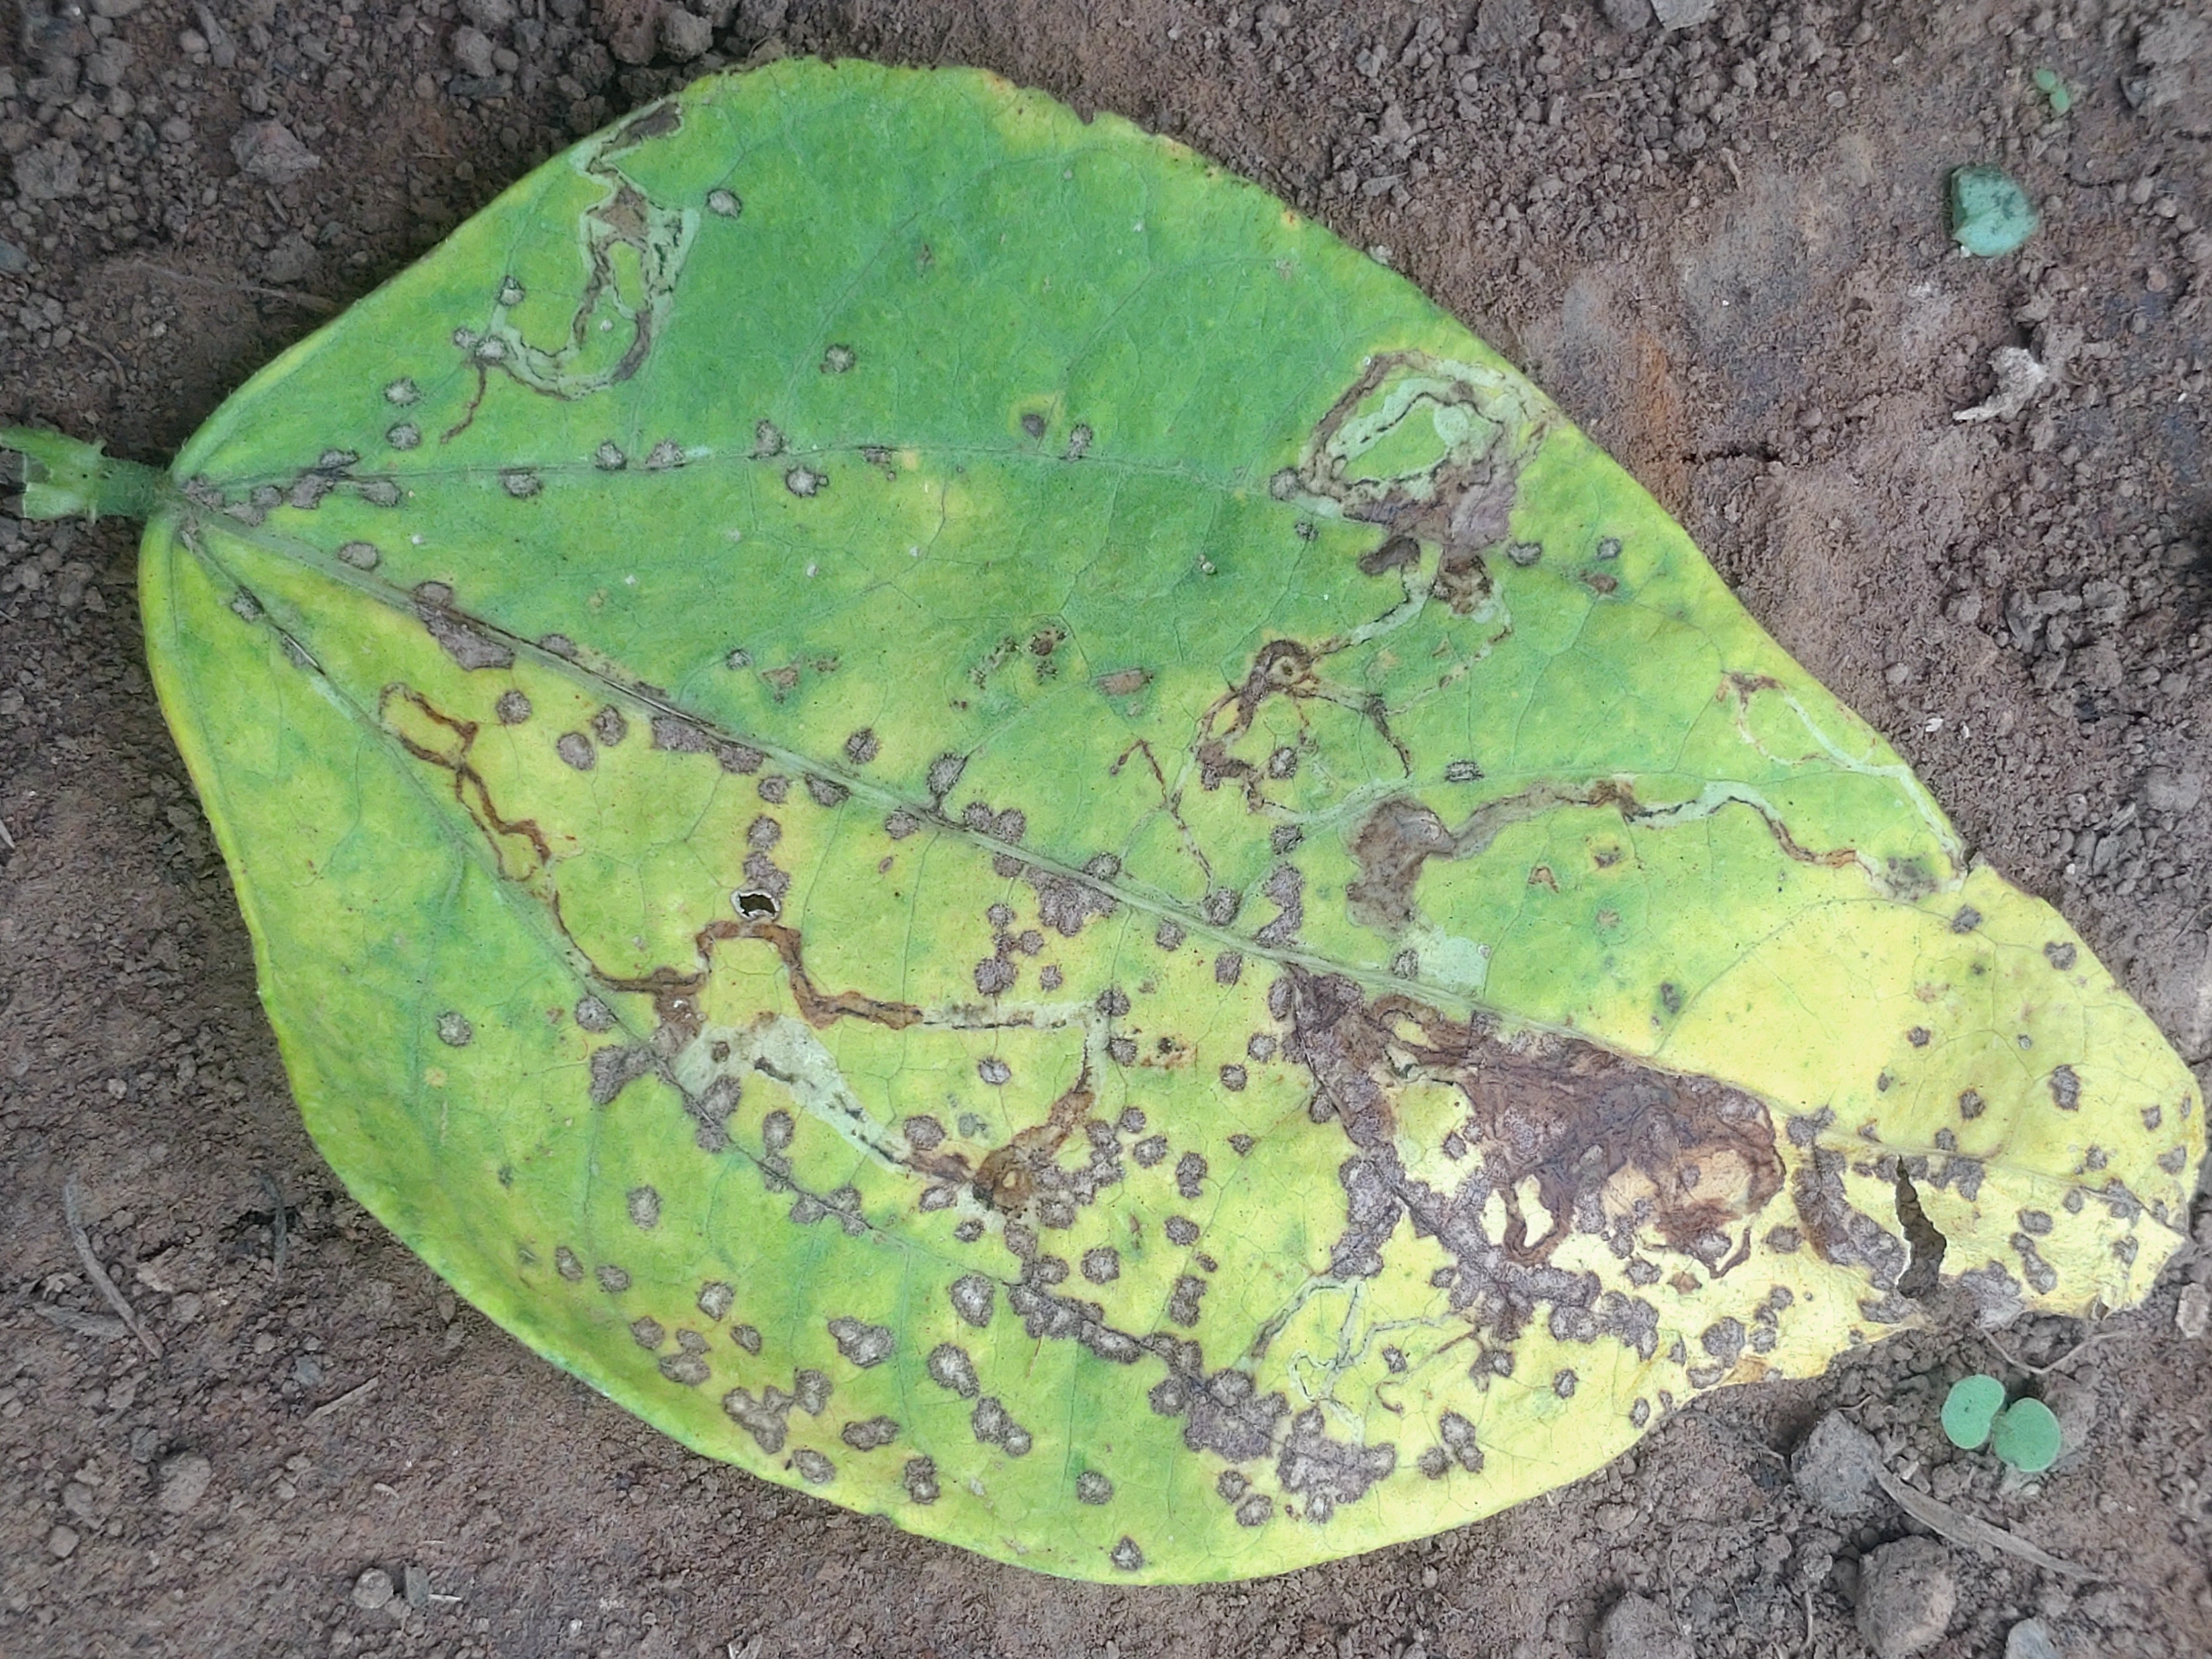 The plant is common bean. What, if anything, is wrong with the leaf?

anthracnose
